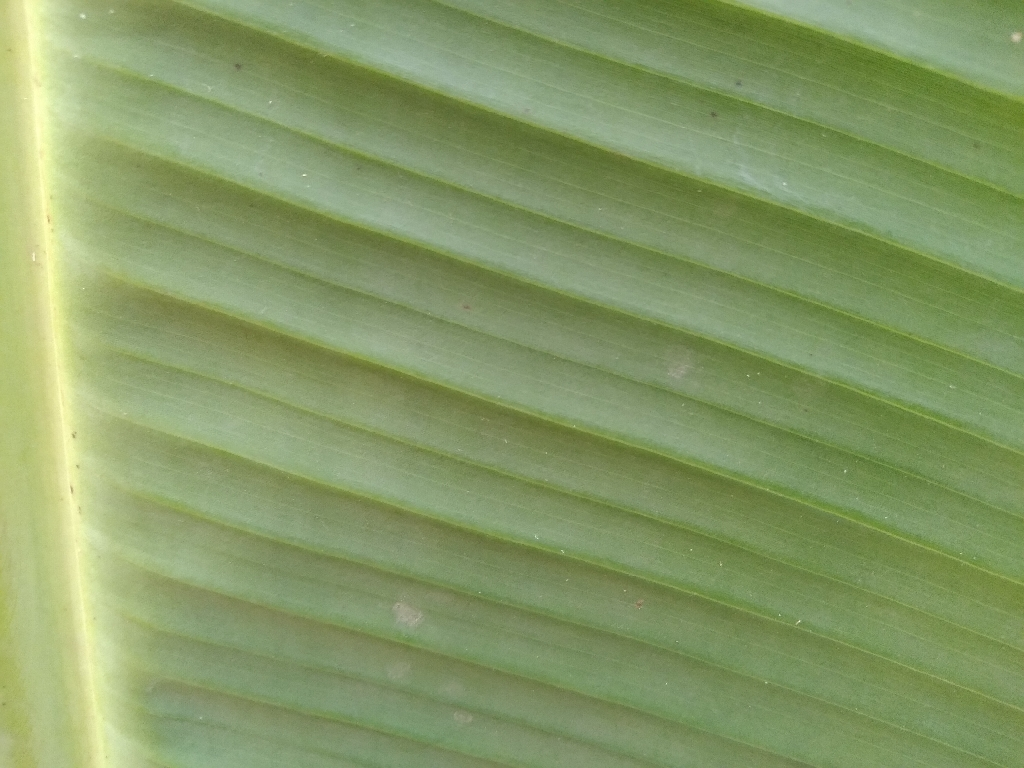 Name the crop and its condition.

banana, healthy
